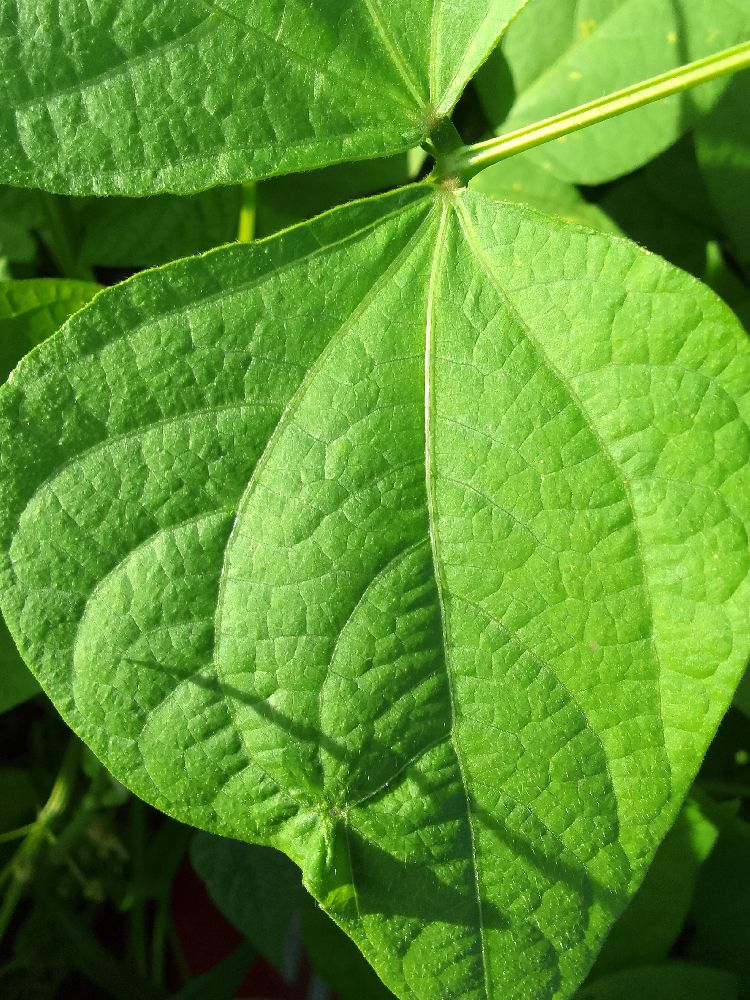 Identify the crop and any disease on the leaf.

common bean, healthy
